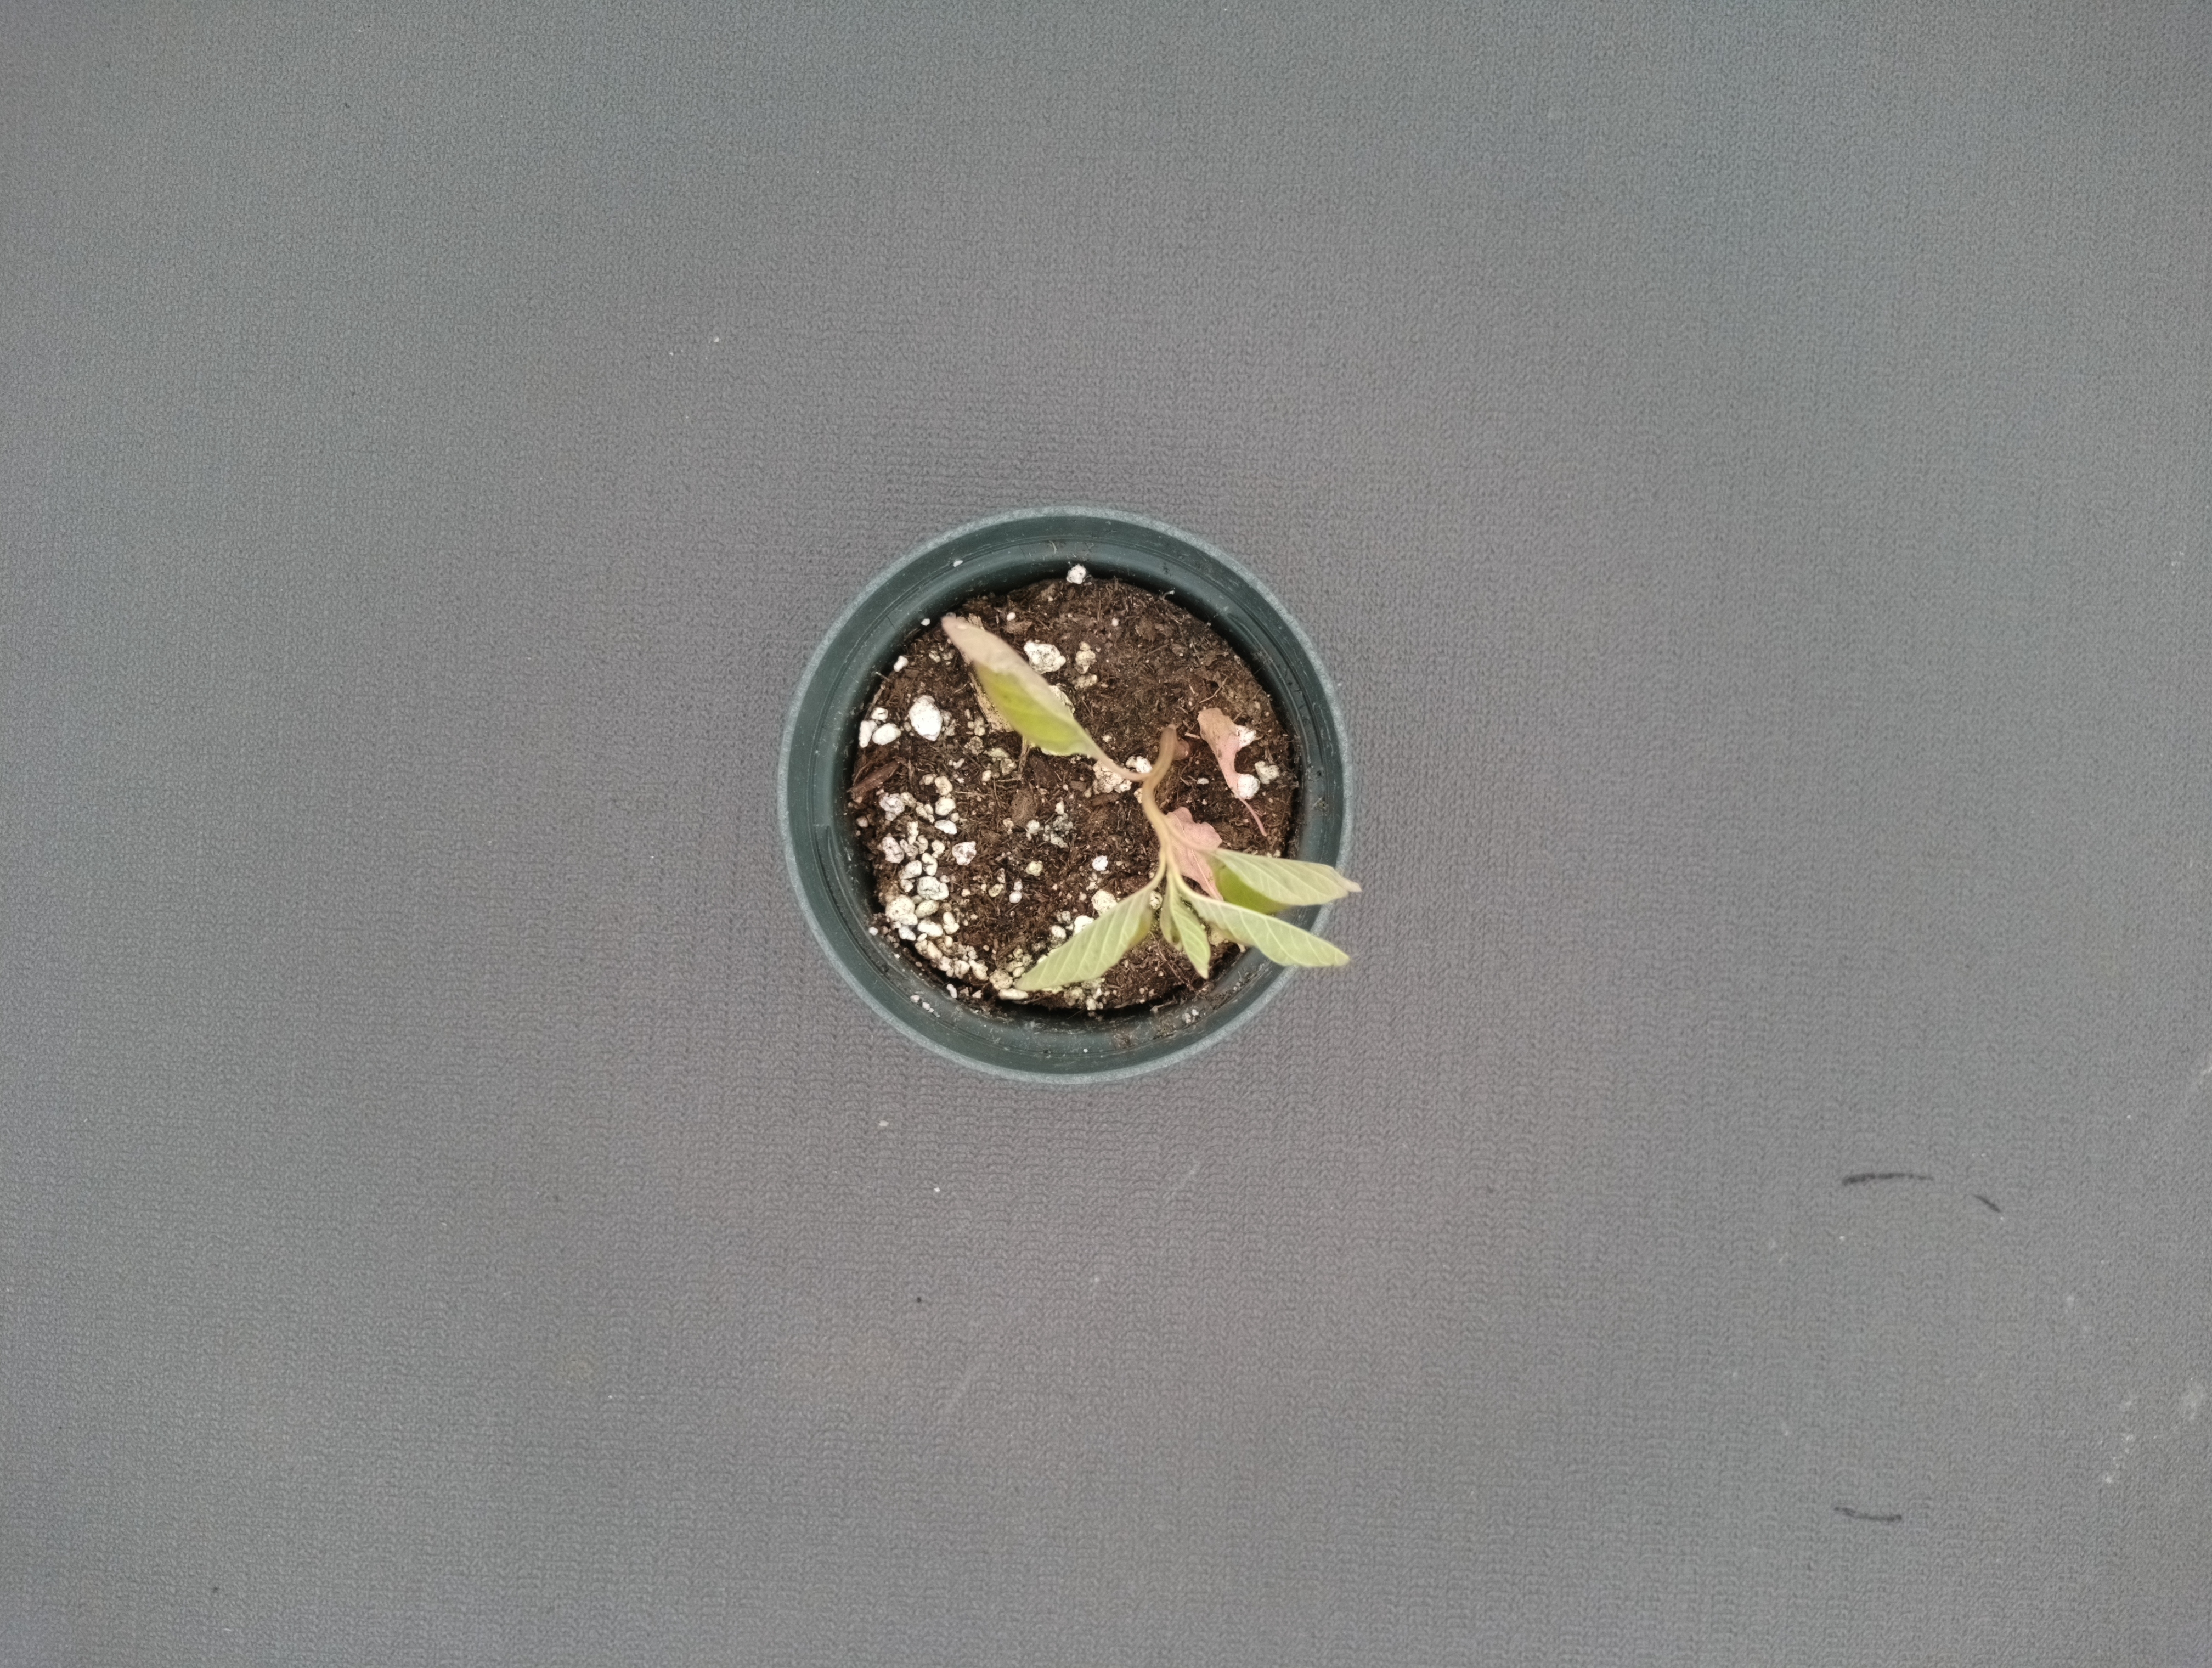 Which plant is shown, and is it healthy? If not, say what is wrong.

waterhemp, foliar distortion
